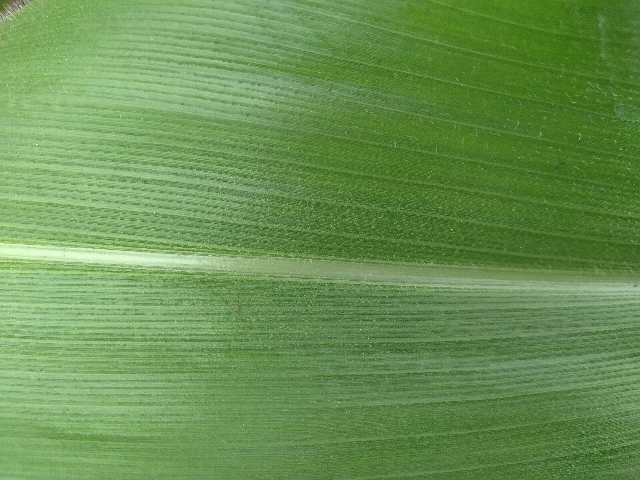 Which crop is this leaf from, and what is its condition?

maize, healthy
